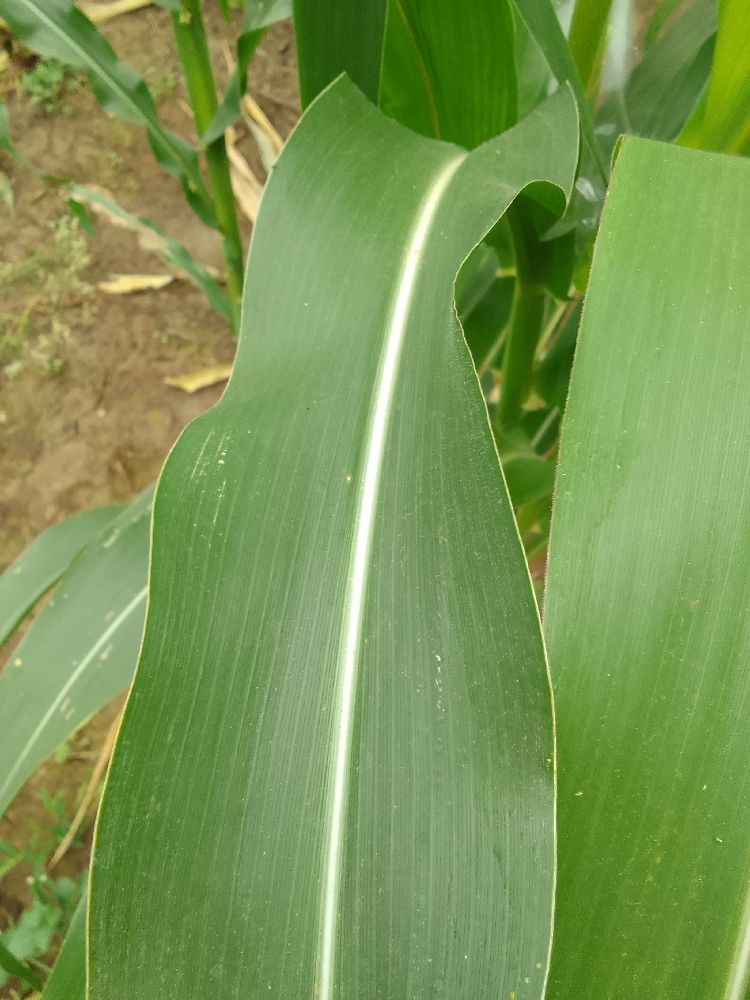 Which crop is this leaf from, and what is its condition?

maize, healthy
